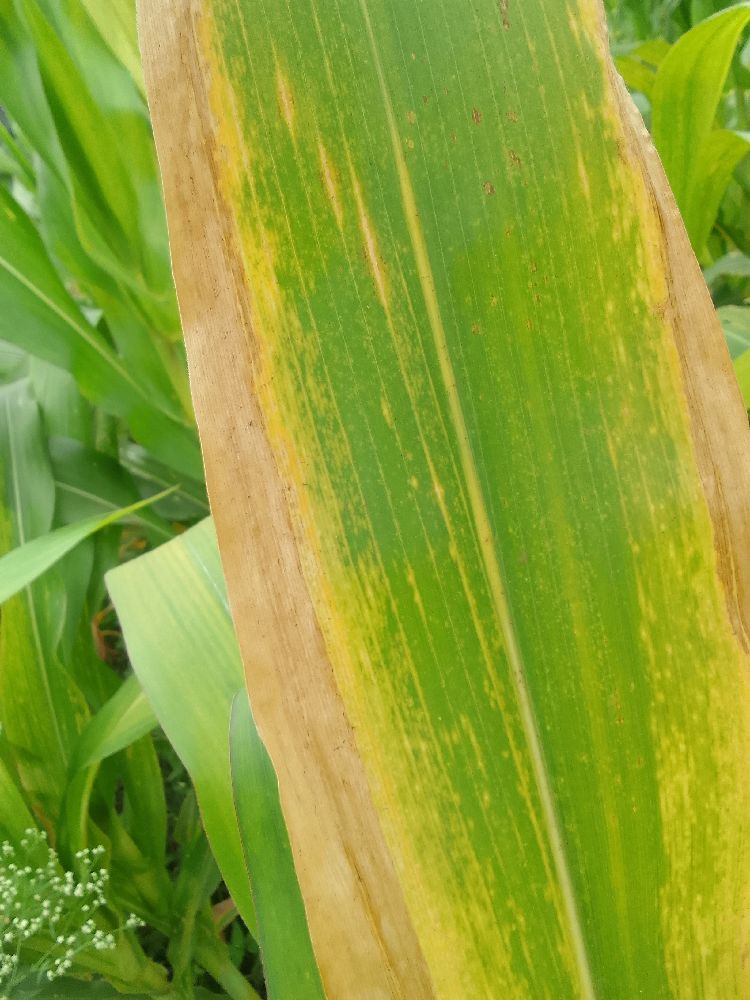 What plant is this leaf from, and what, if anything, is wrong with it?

maize, maize lethal necrosis
